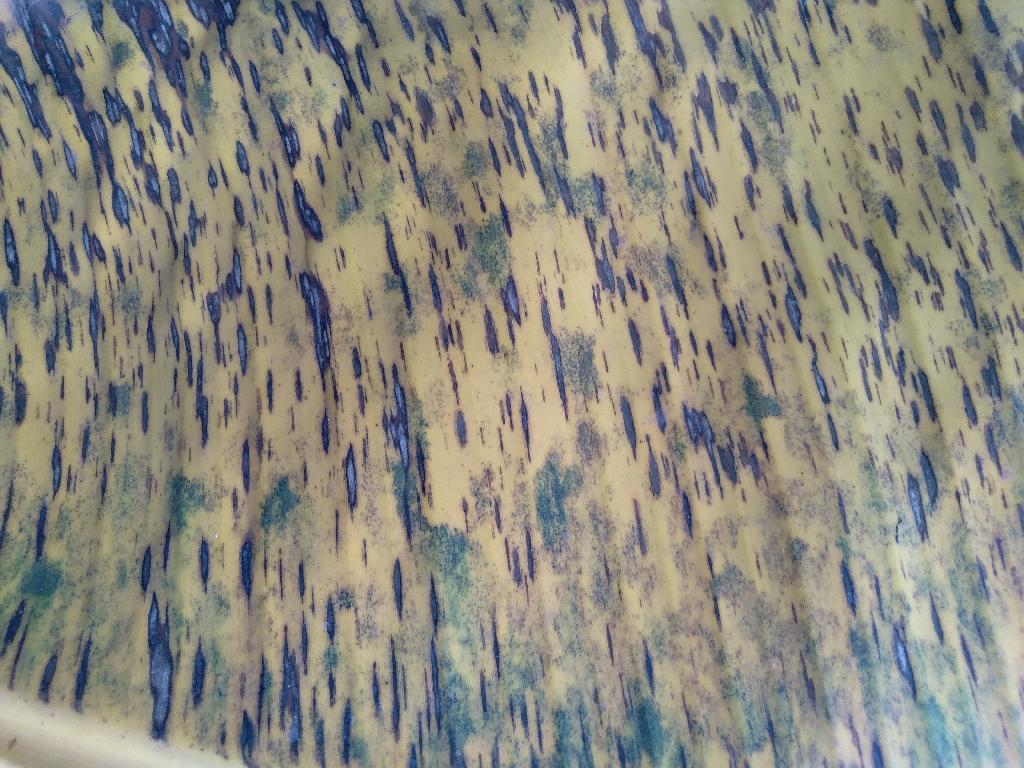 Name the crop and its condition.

banana, black sigatoka
